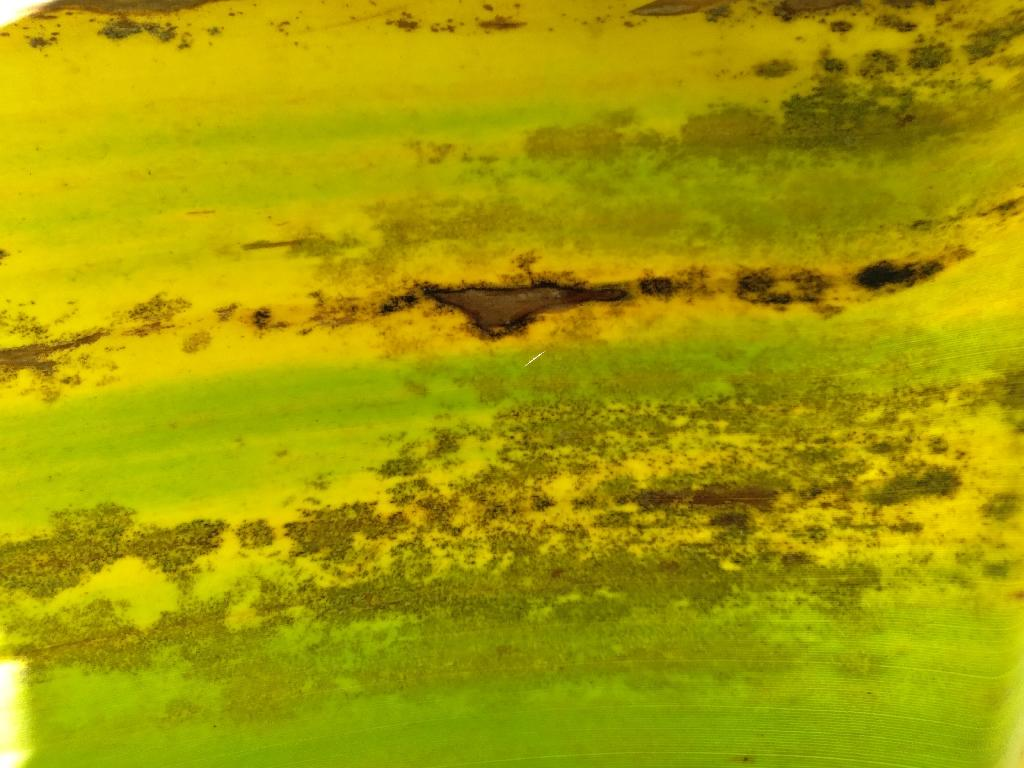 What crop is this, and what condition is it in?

banana, black sigatoka
